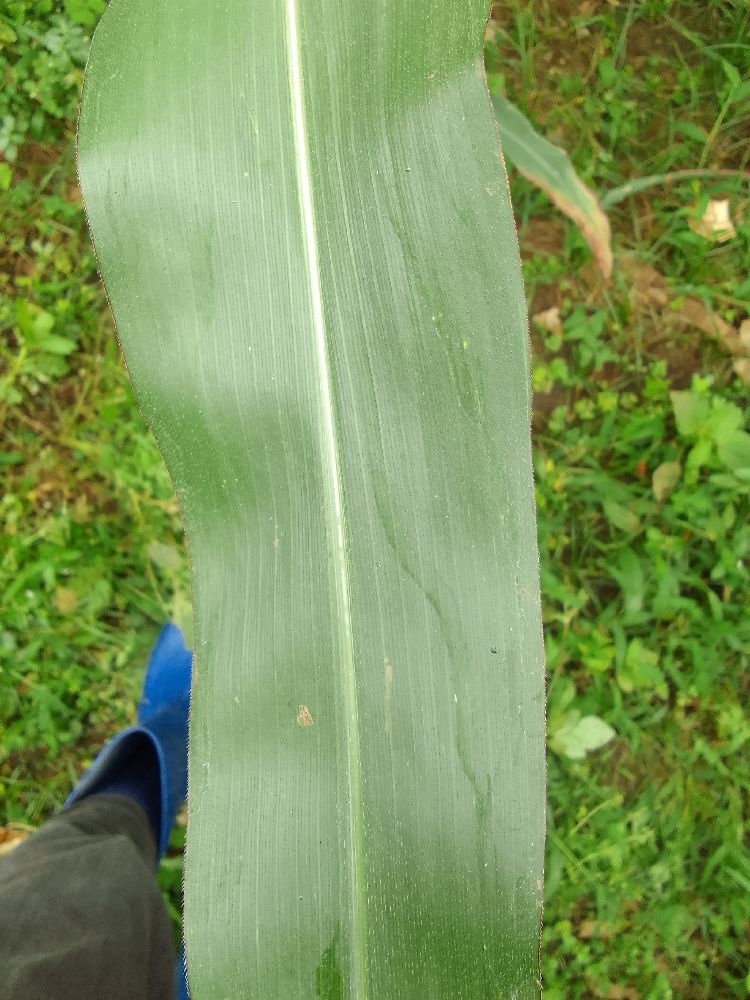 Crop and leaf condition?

maize, healthy
